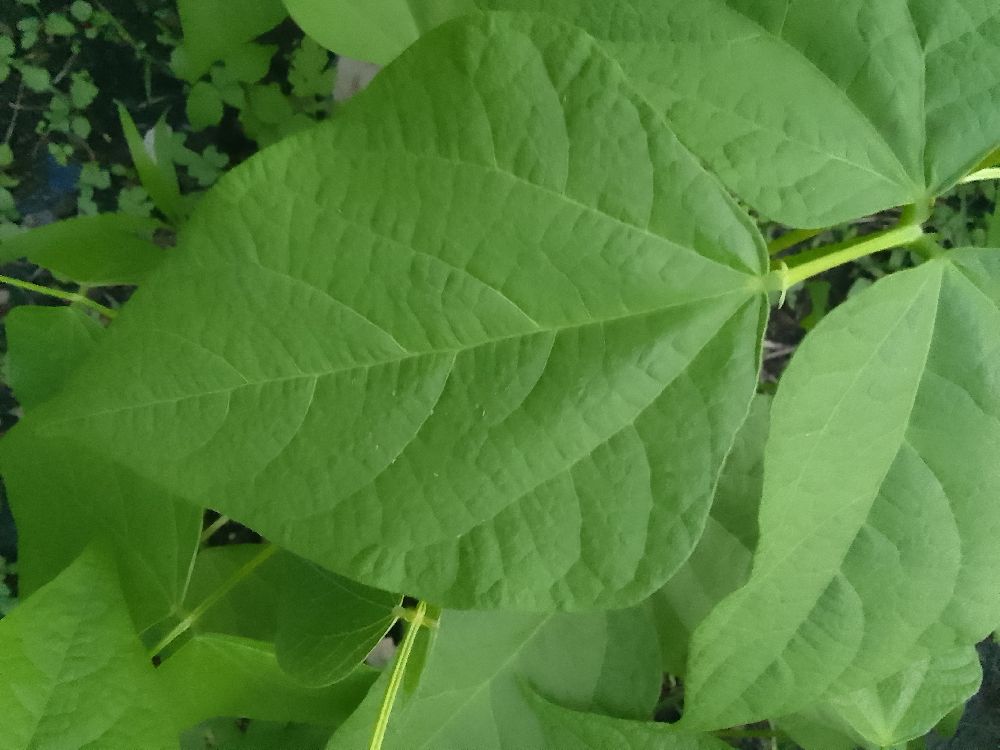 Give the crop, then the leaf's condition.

common bean, healthy
